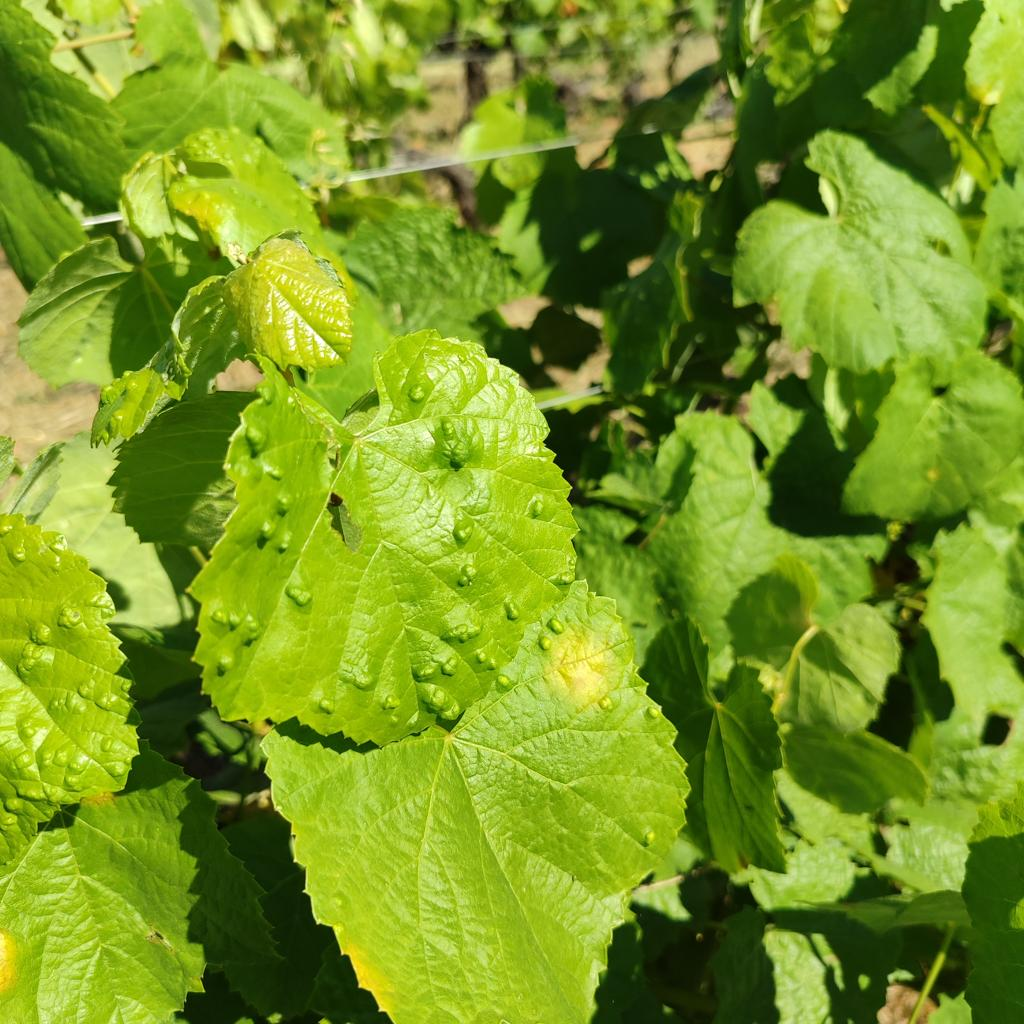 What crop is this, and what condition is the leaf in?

grapevine, erineum mite
